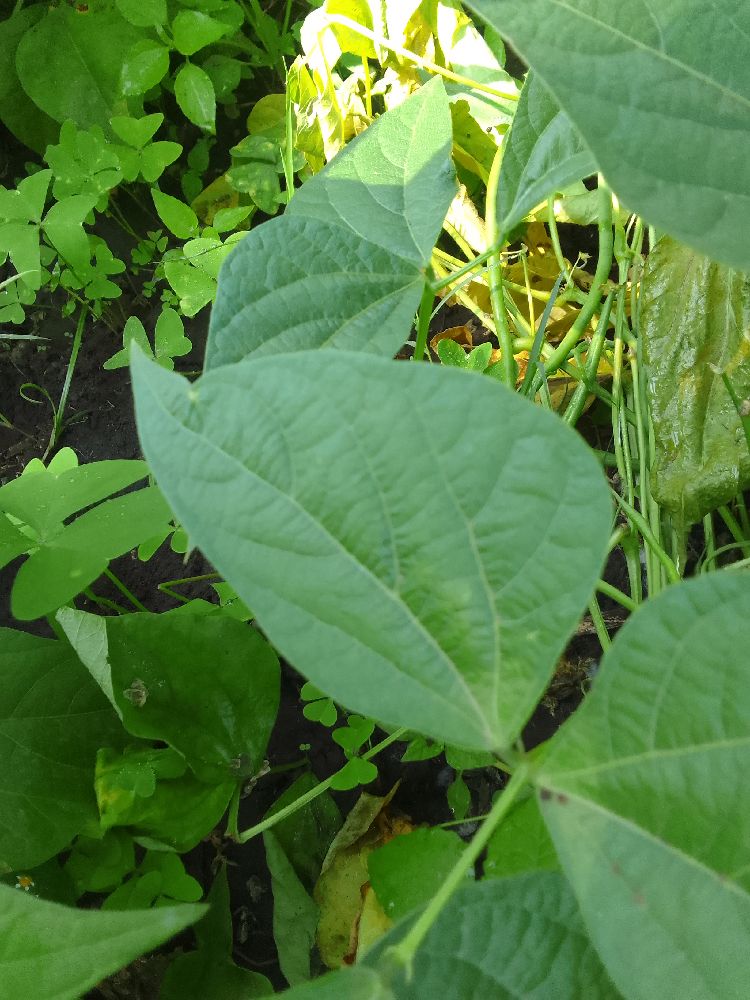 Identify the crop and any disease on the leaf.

common bean, healthy
